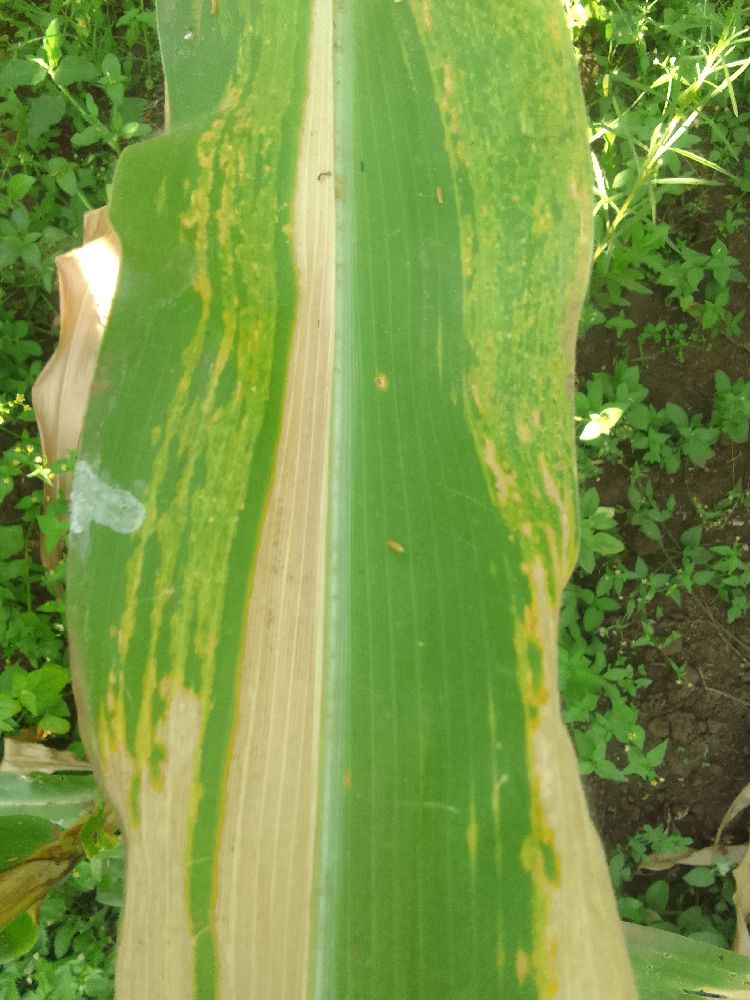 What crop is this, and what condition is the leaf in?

maize, maize lethal necrosis
